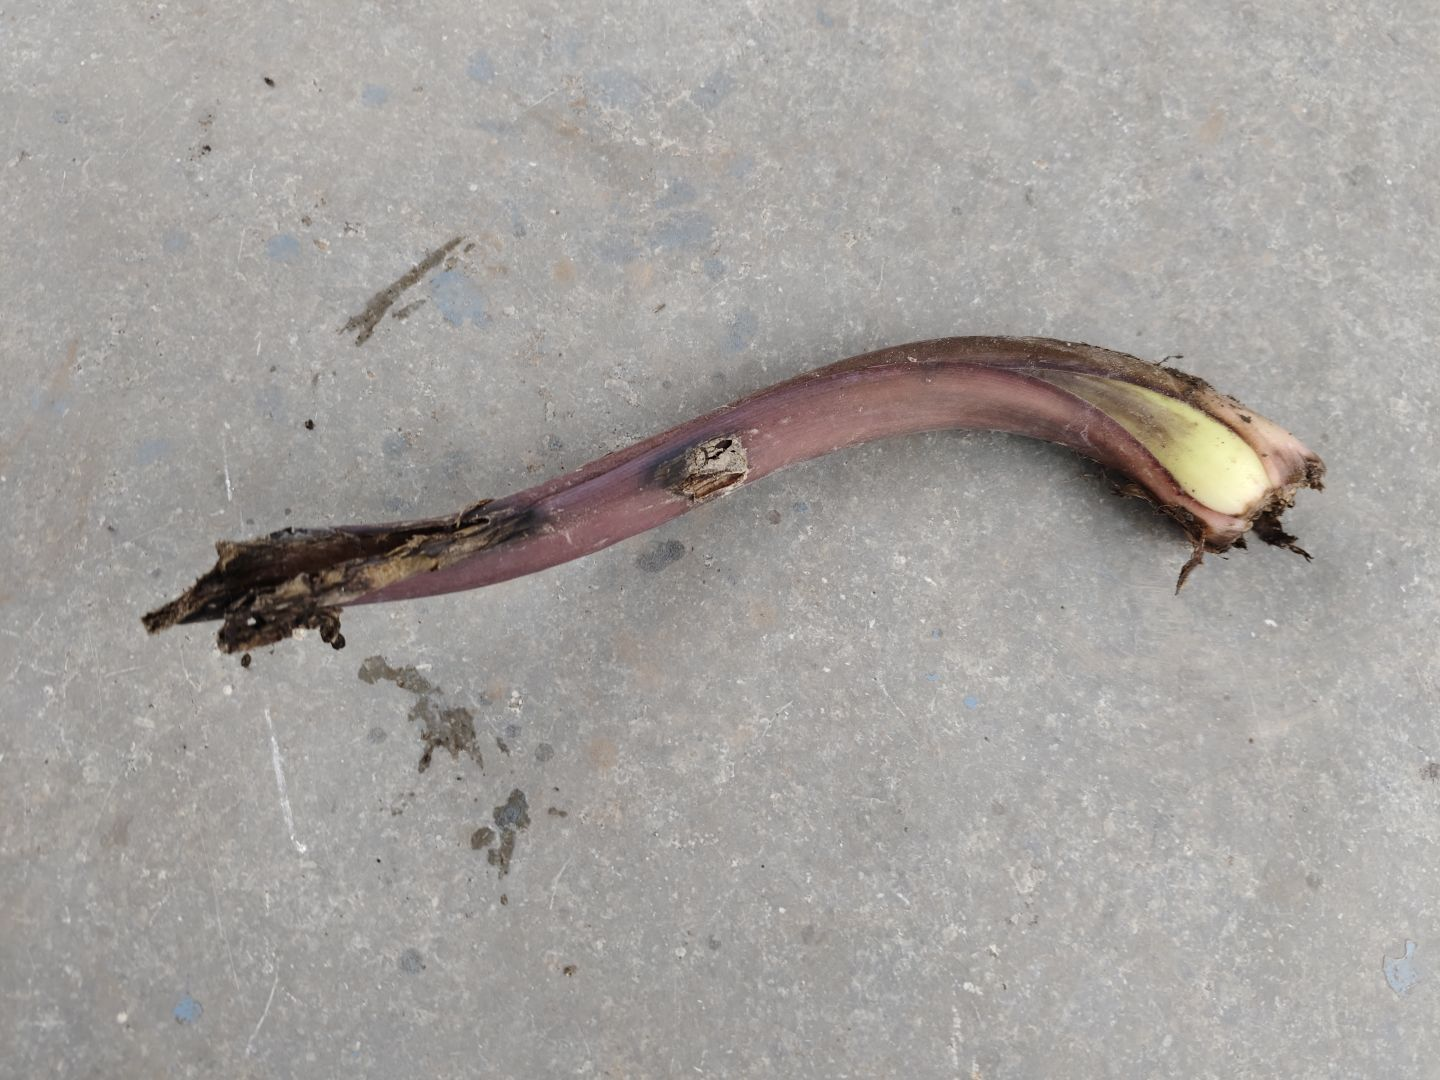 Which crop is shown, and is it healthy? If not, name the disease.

taro, root rot
